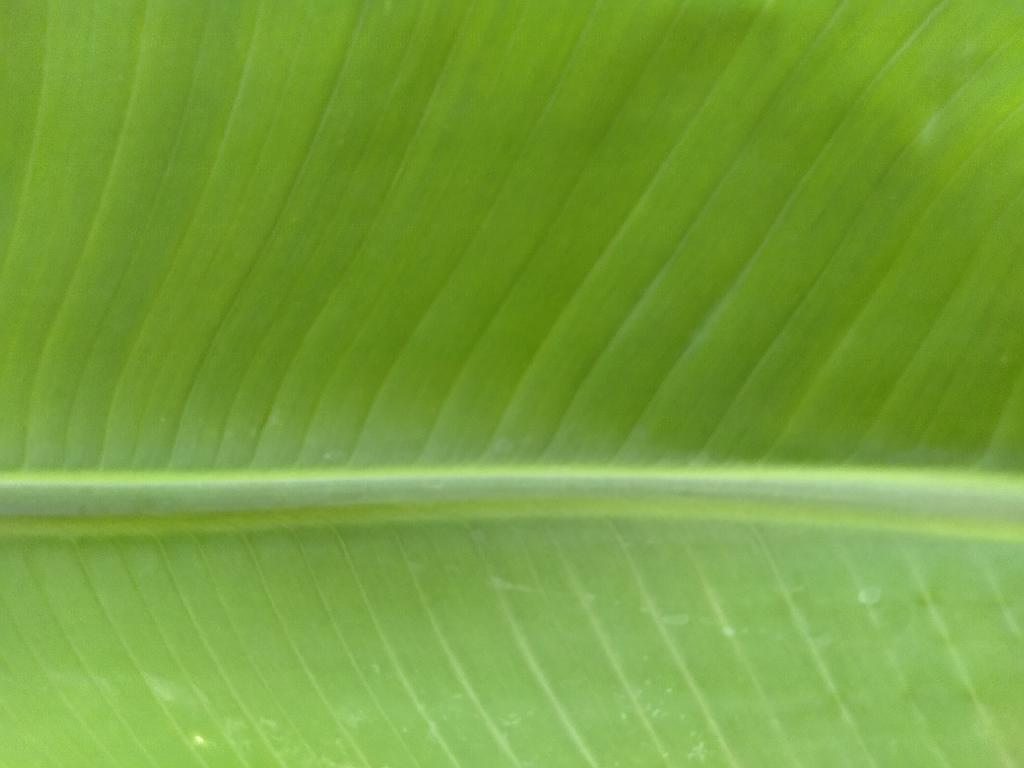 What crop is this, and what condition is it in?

banana, healthy
